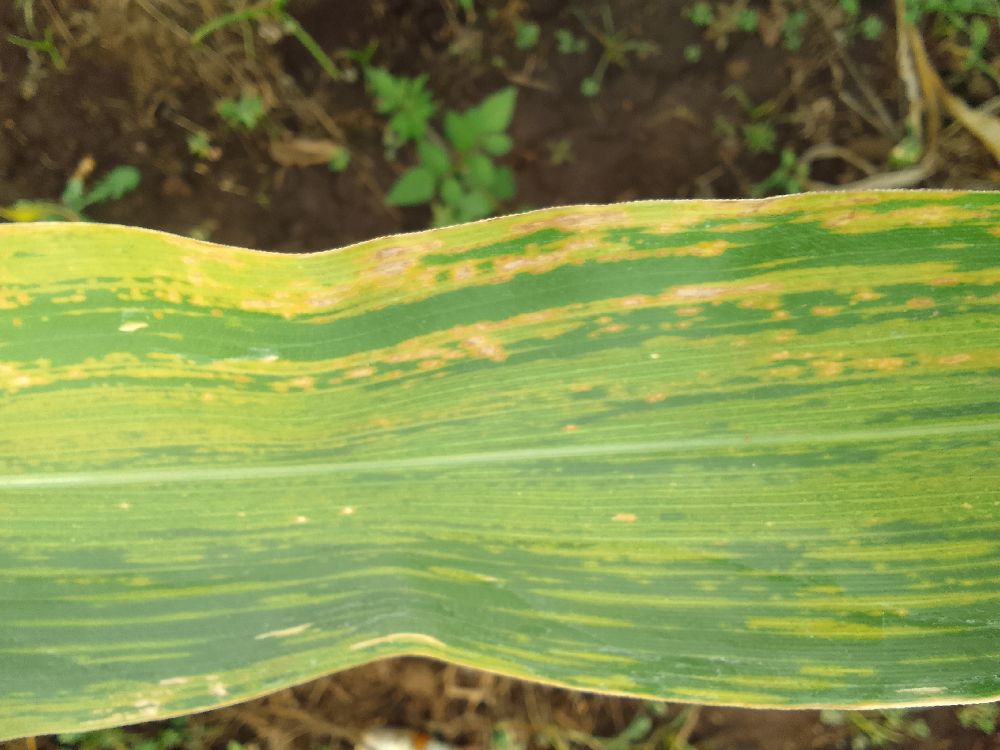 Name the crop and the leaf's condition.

maize, maize lethal necrosis
